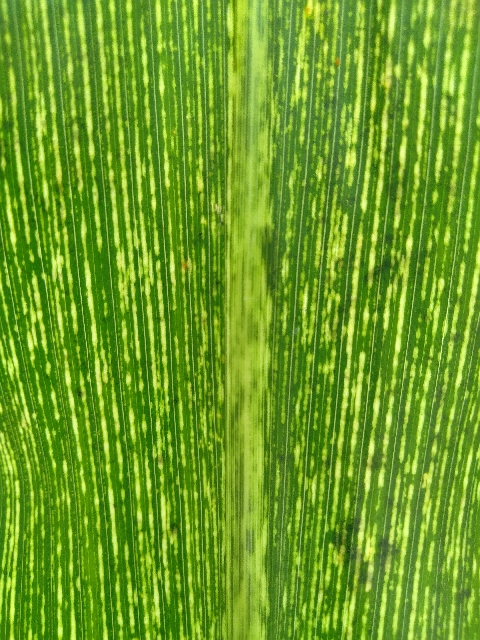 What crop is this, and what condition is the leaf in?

maize, maize streak virus
